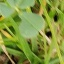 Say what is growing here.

unstructured weed
